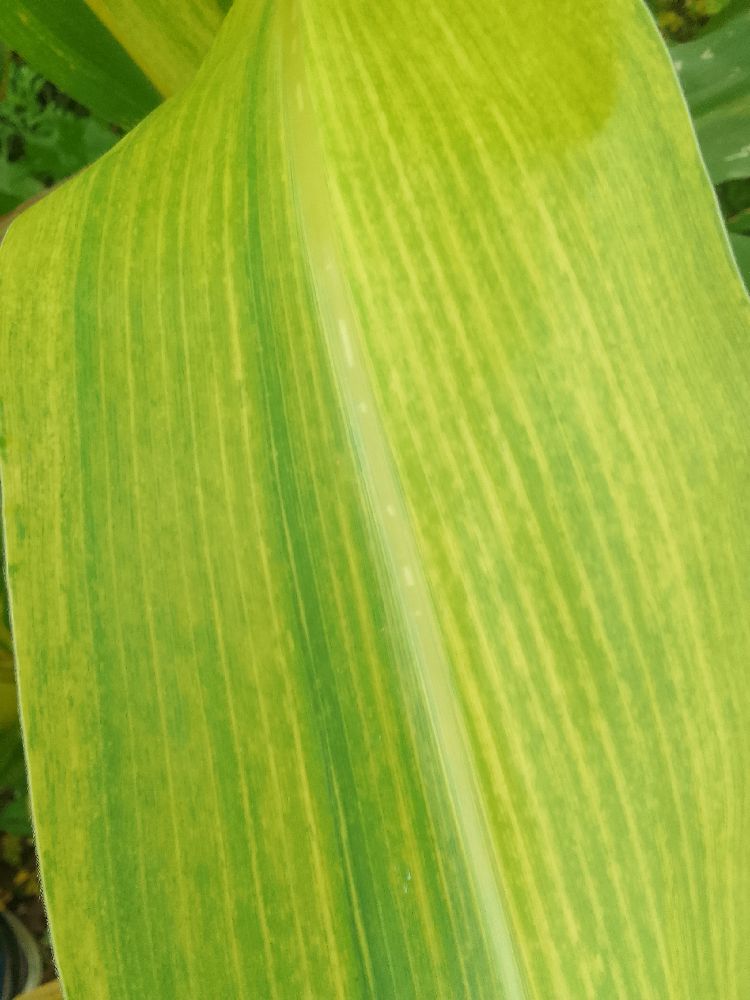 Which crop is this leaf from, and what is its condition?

maize, maize lethal necrosis
